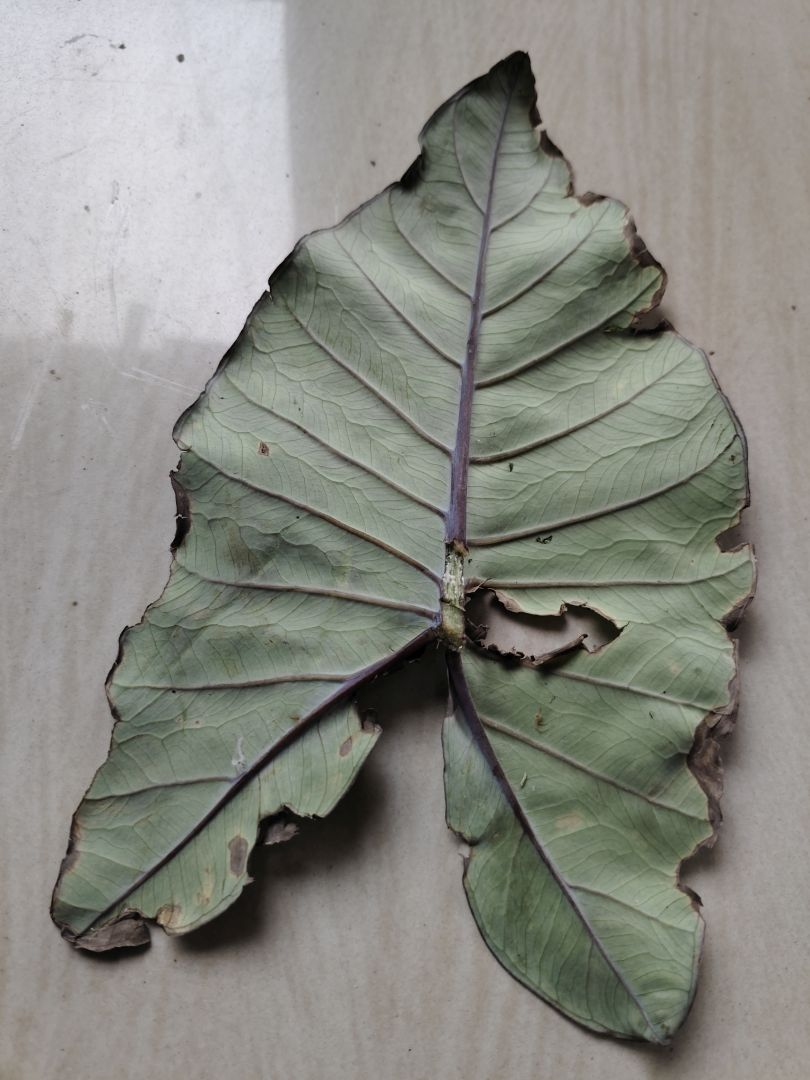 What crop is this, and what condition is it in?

taro, leaf blight
